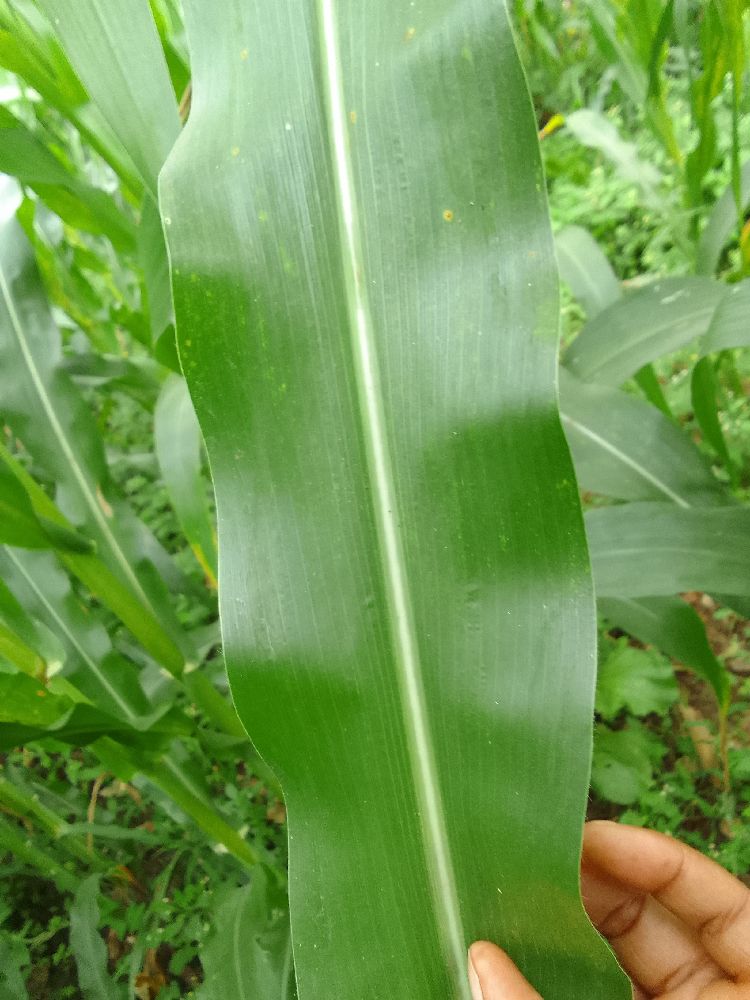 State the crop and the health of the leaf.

maize, healthy
